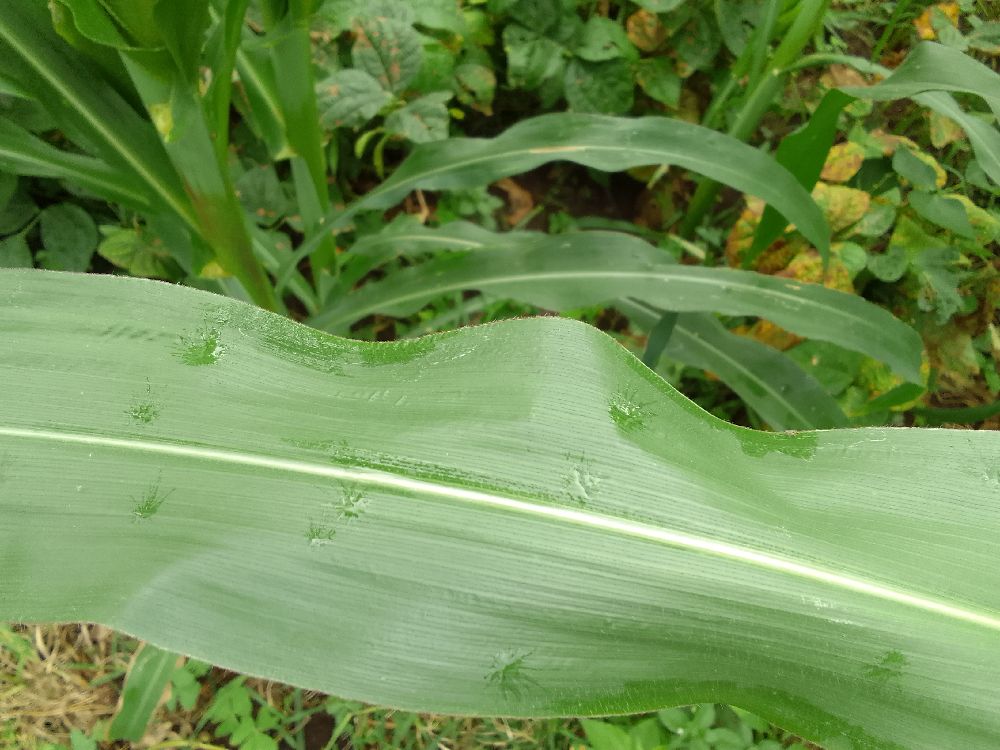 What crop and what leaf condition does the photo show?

maize, healthy
